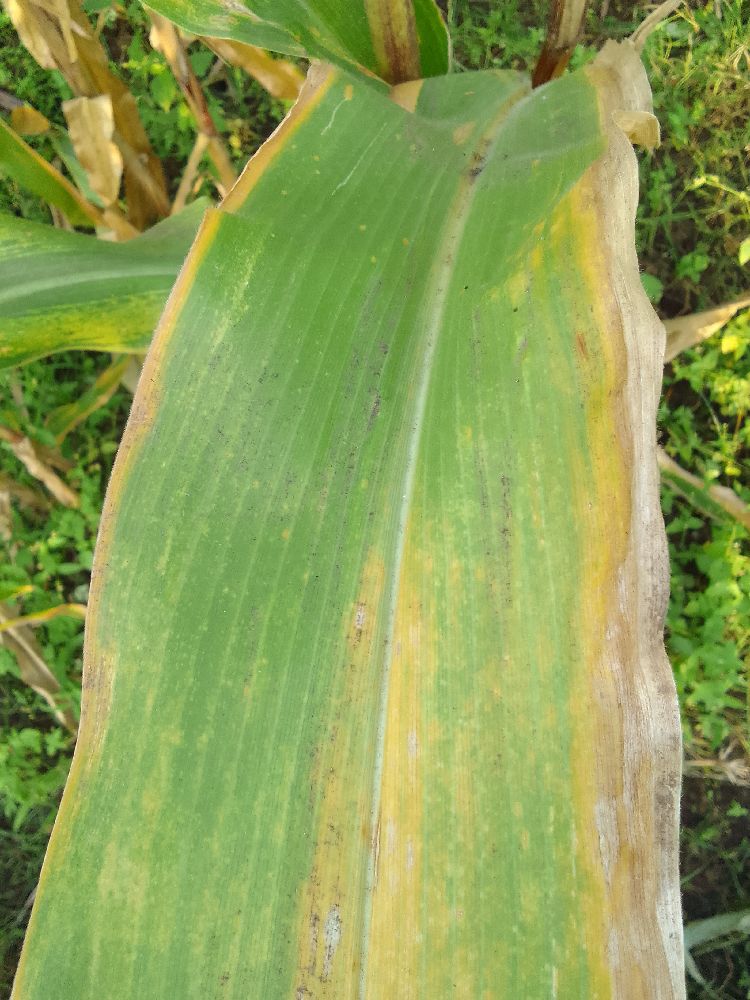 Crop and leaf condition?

maize, maize lethal necrosis
